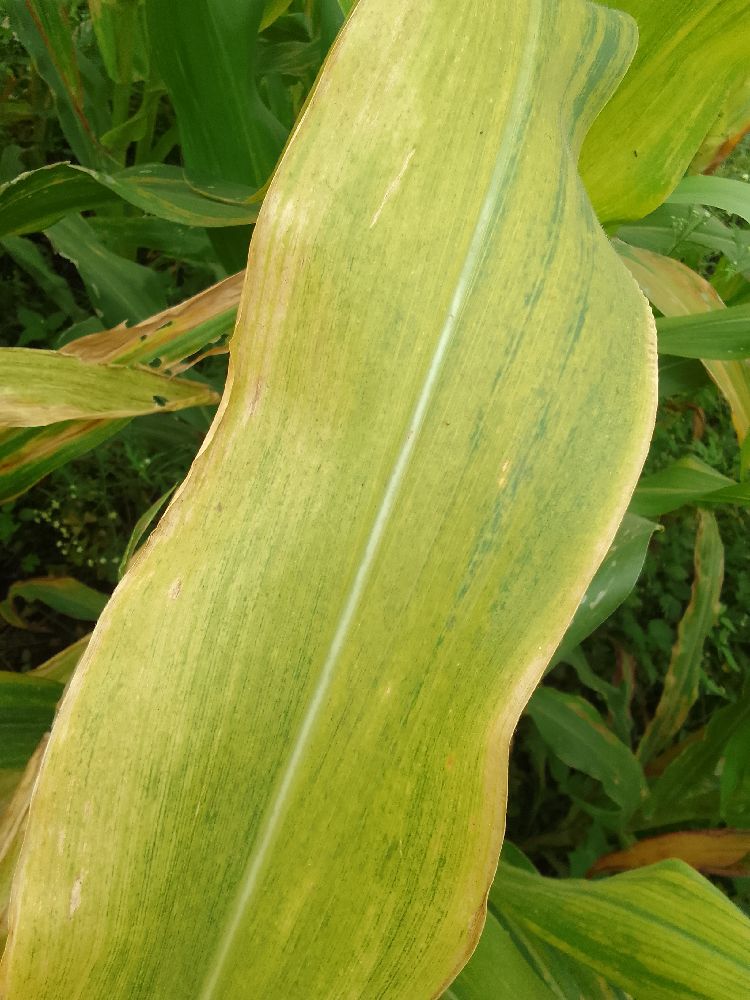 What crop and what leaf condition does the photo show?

maize, maize lethal necrosis
